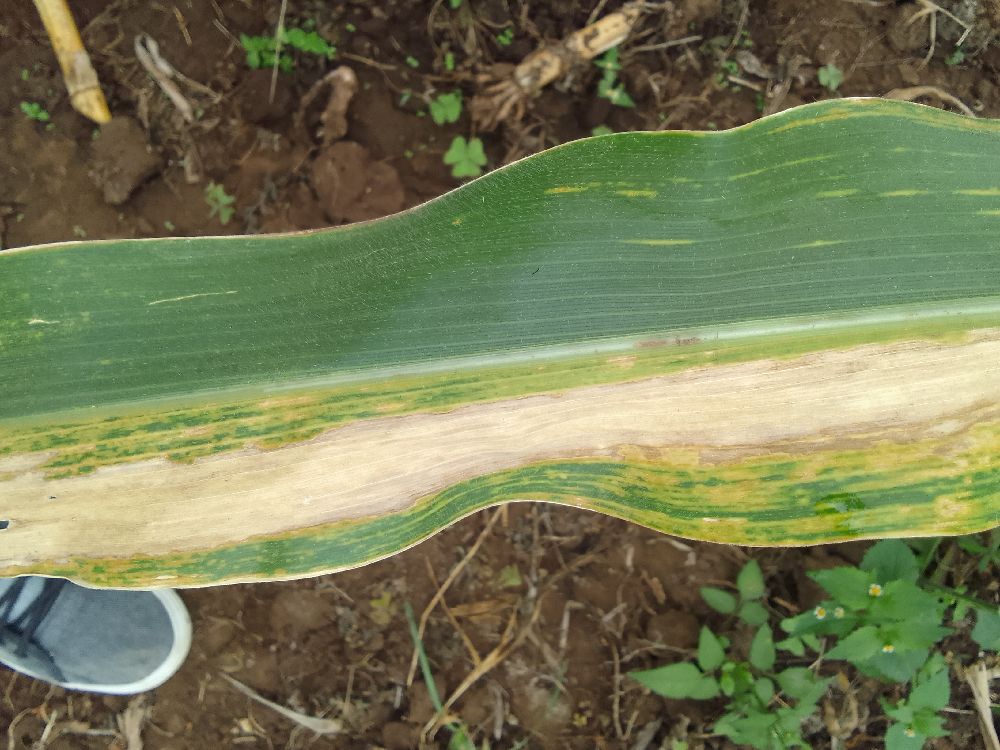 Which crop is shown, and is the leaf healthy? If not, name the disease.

maize, maize lethal necrosis
